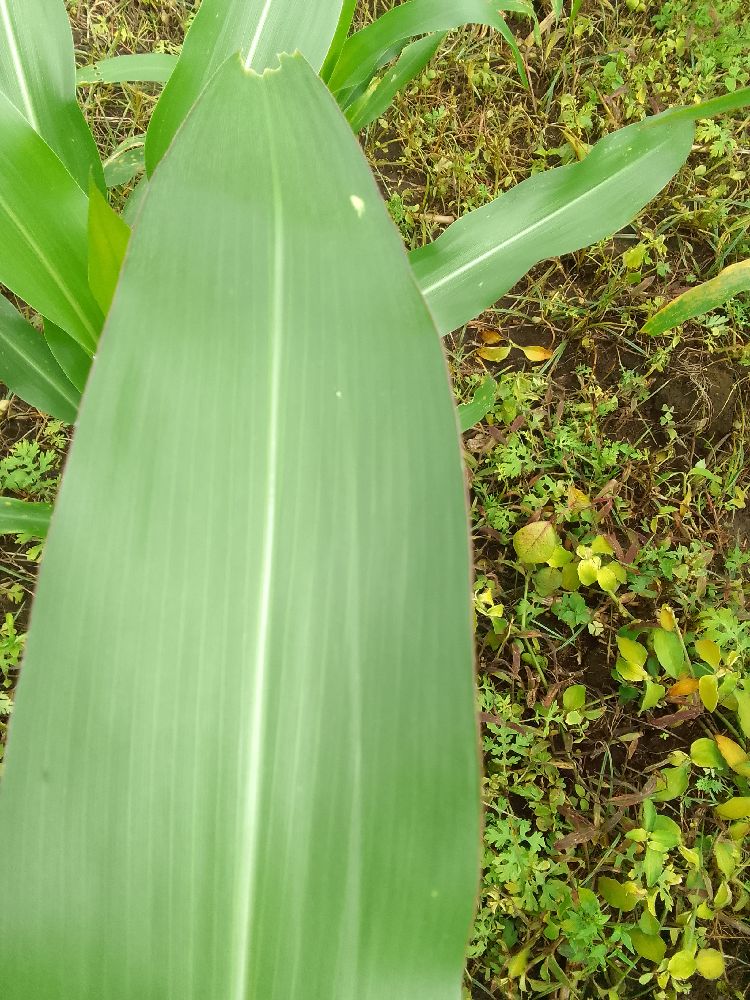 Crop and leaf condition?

maize, healthy
